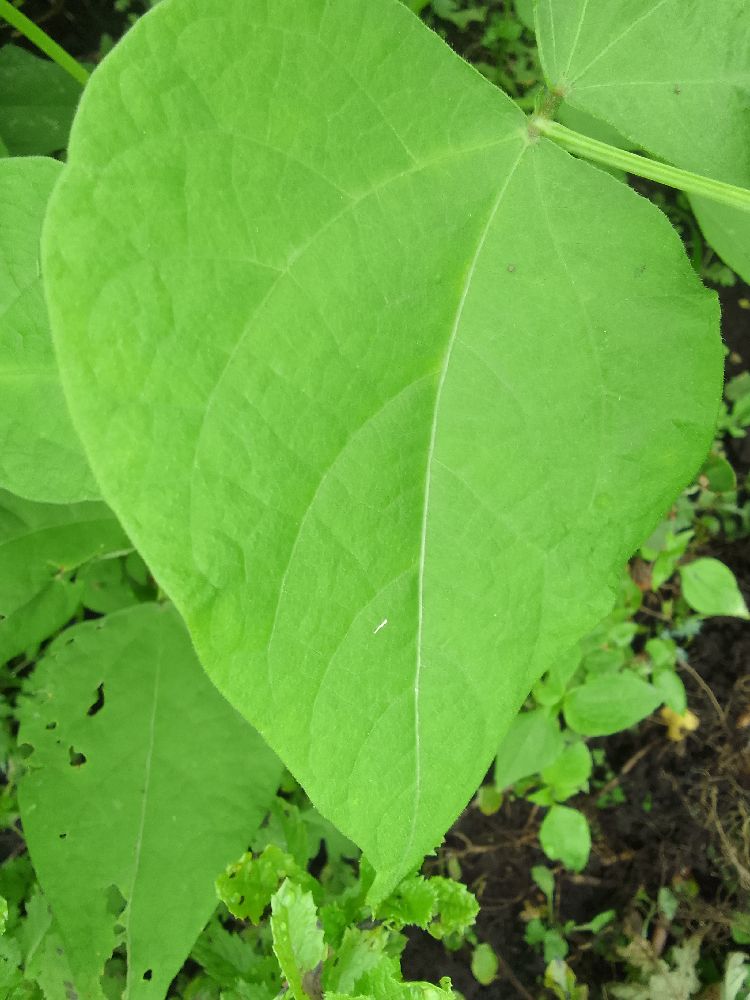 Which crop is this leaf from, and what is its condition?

common bean, healthy
